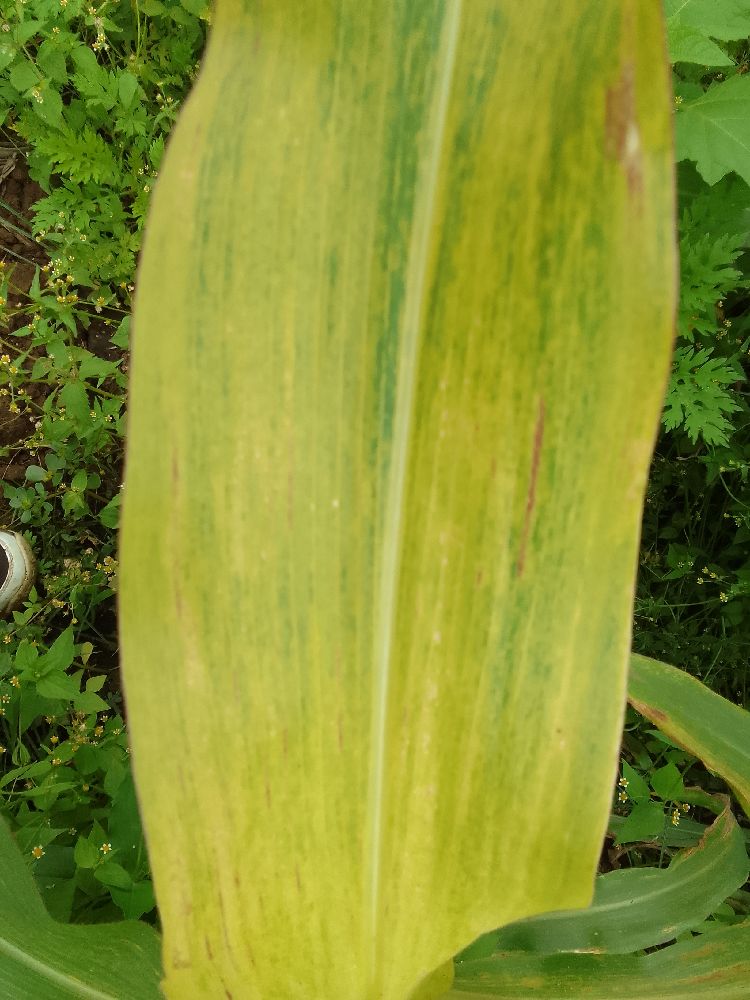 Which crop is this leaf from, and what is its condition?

maize, maize lethal necrosis
